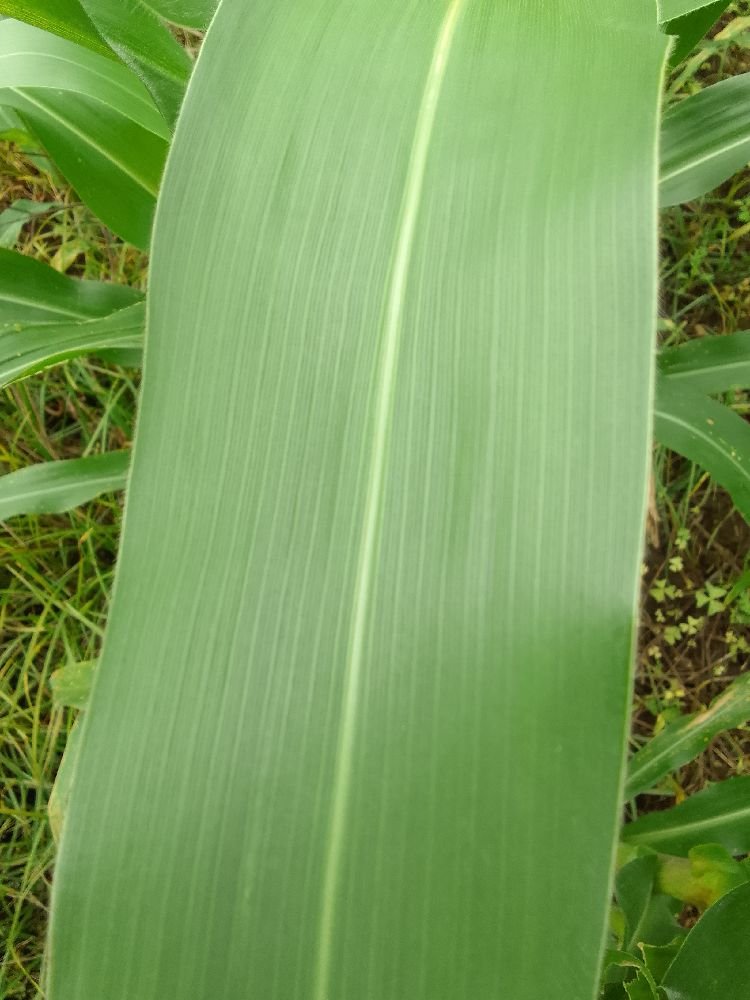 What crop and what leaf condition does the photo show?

maize, healthy
